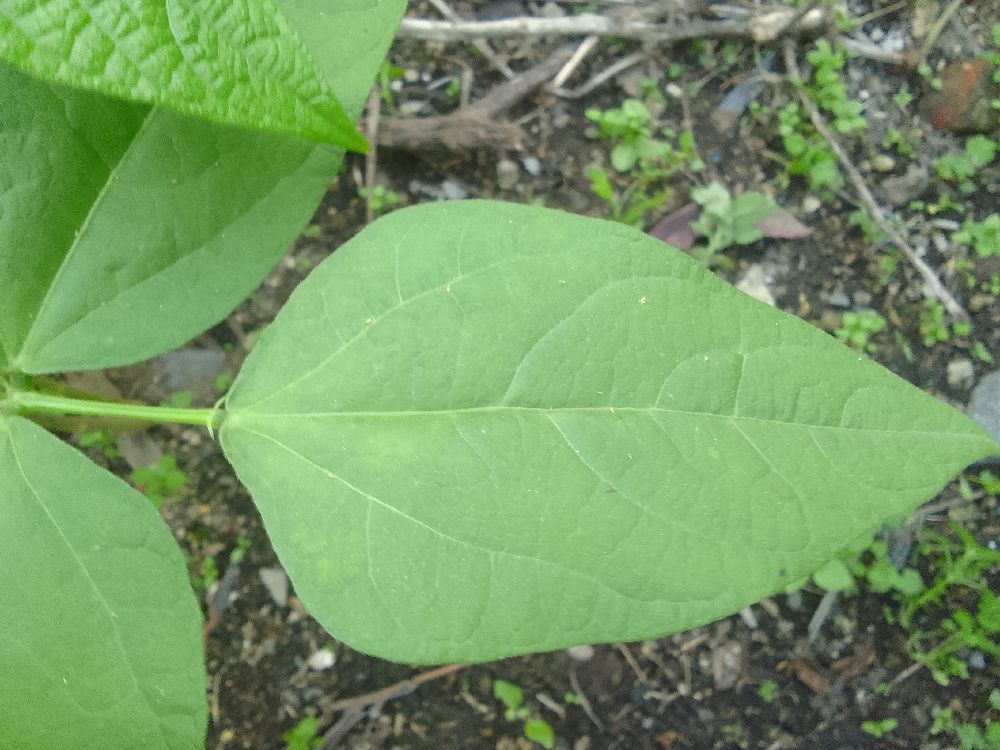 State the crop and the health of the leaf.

common bean, healthy
